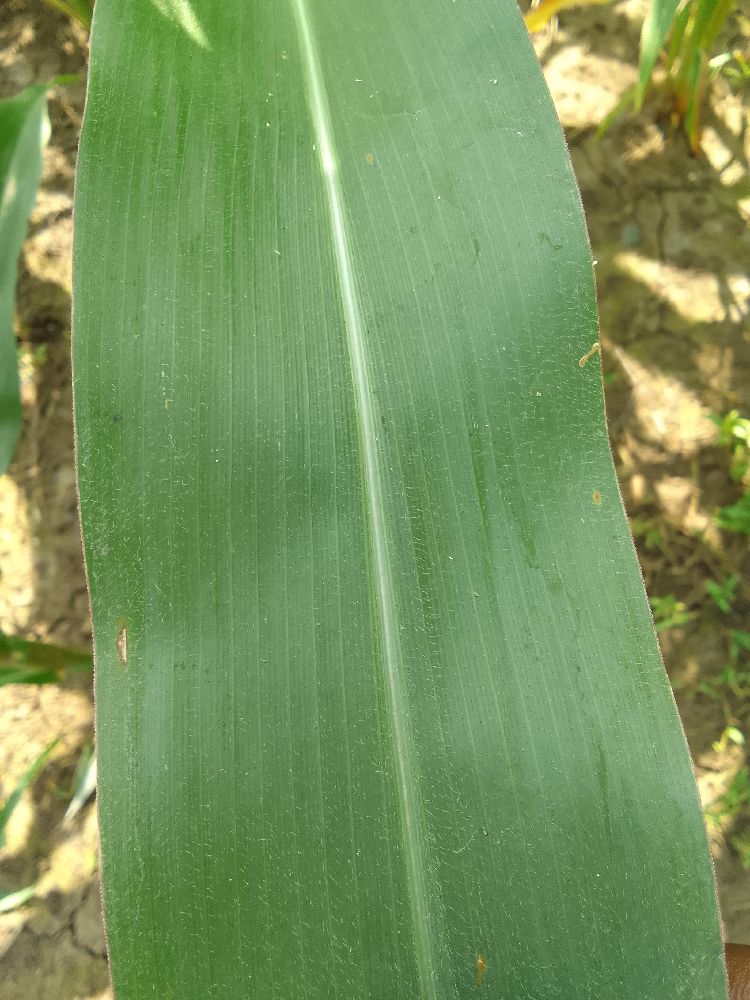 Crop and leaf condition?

maize, healthy
